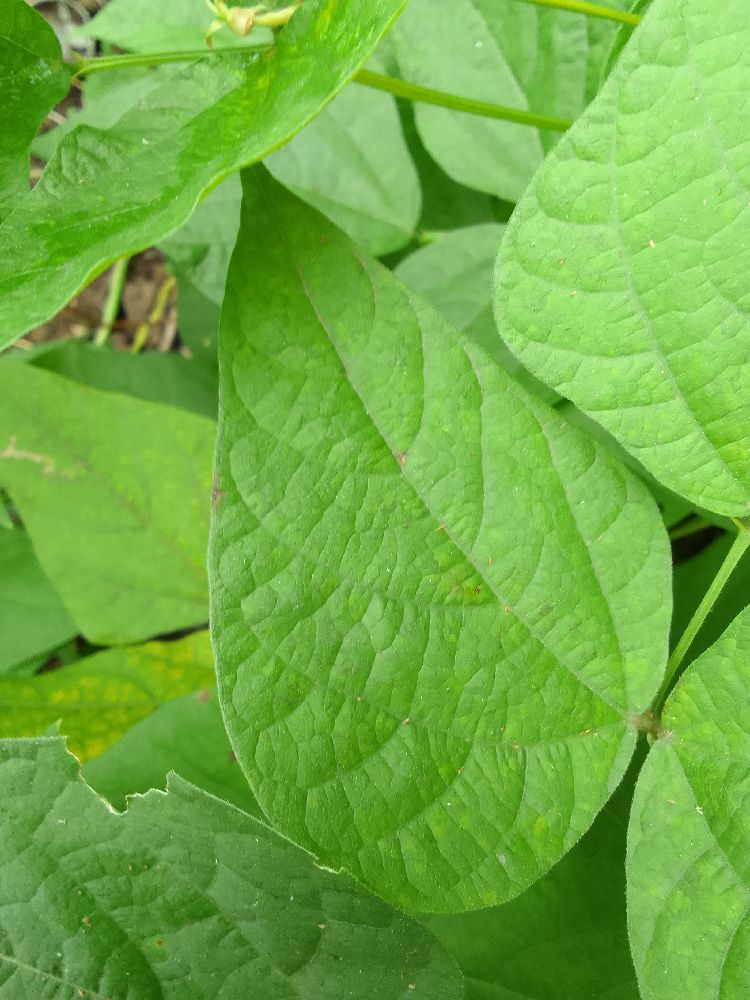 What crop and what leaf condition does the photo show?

common bean, healthy
